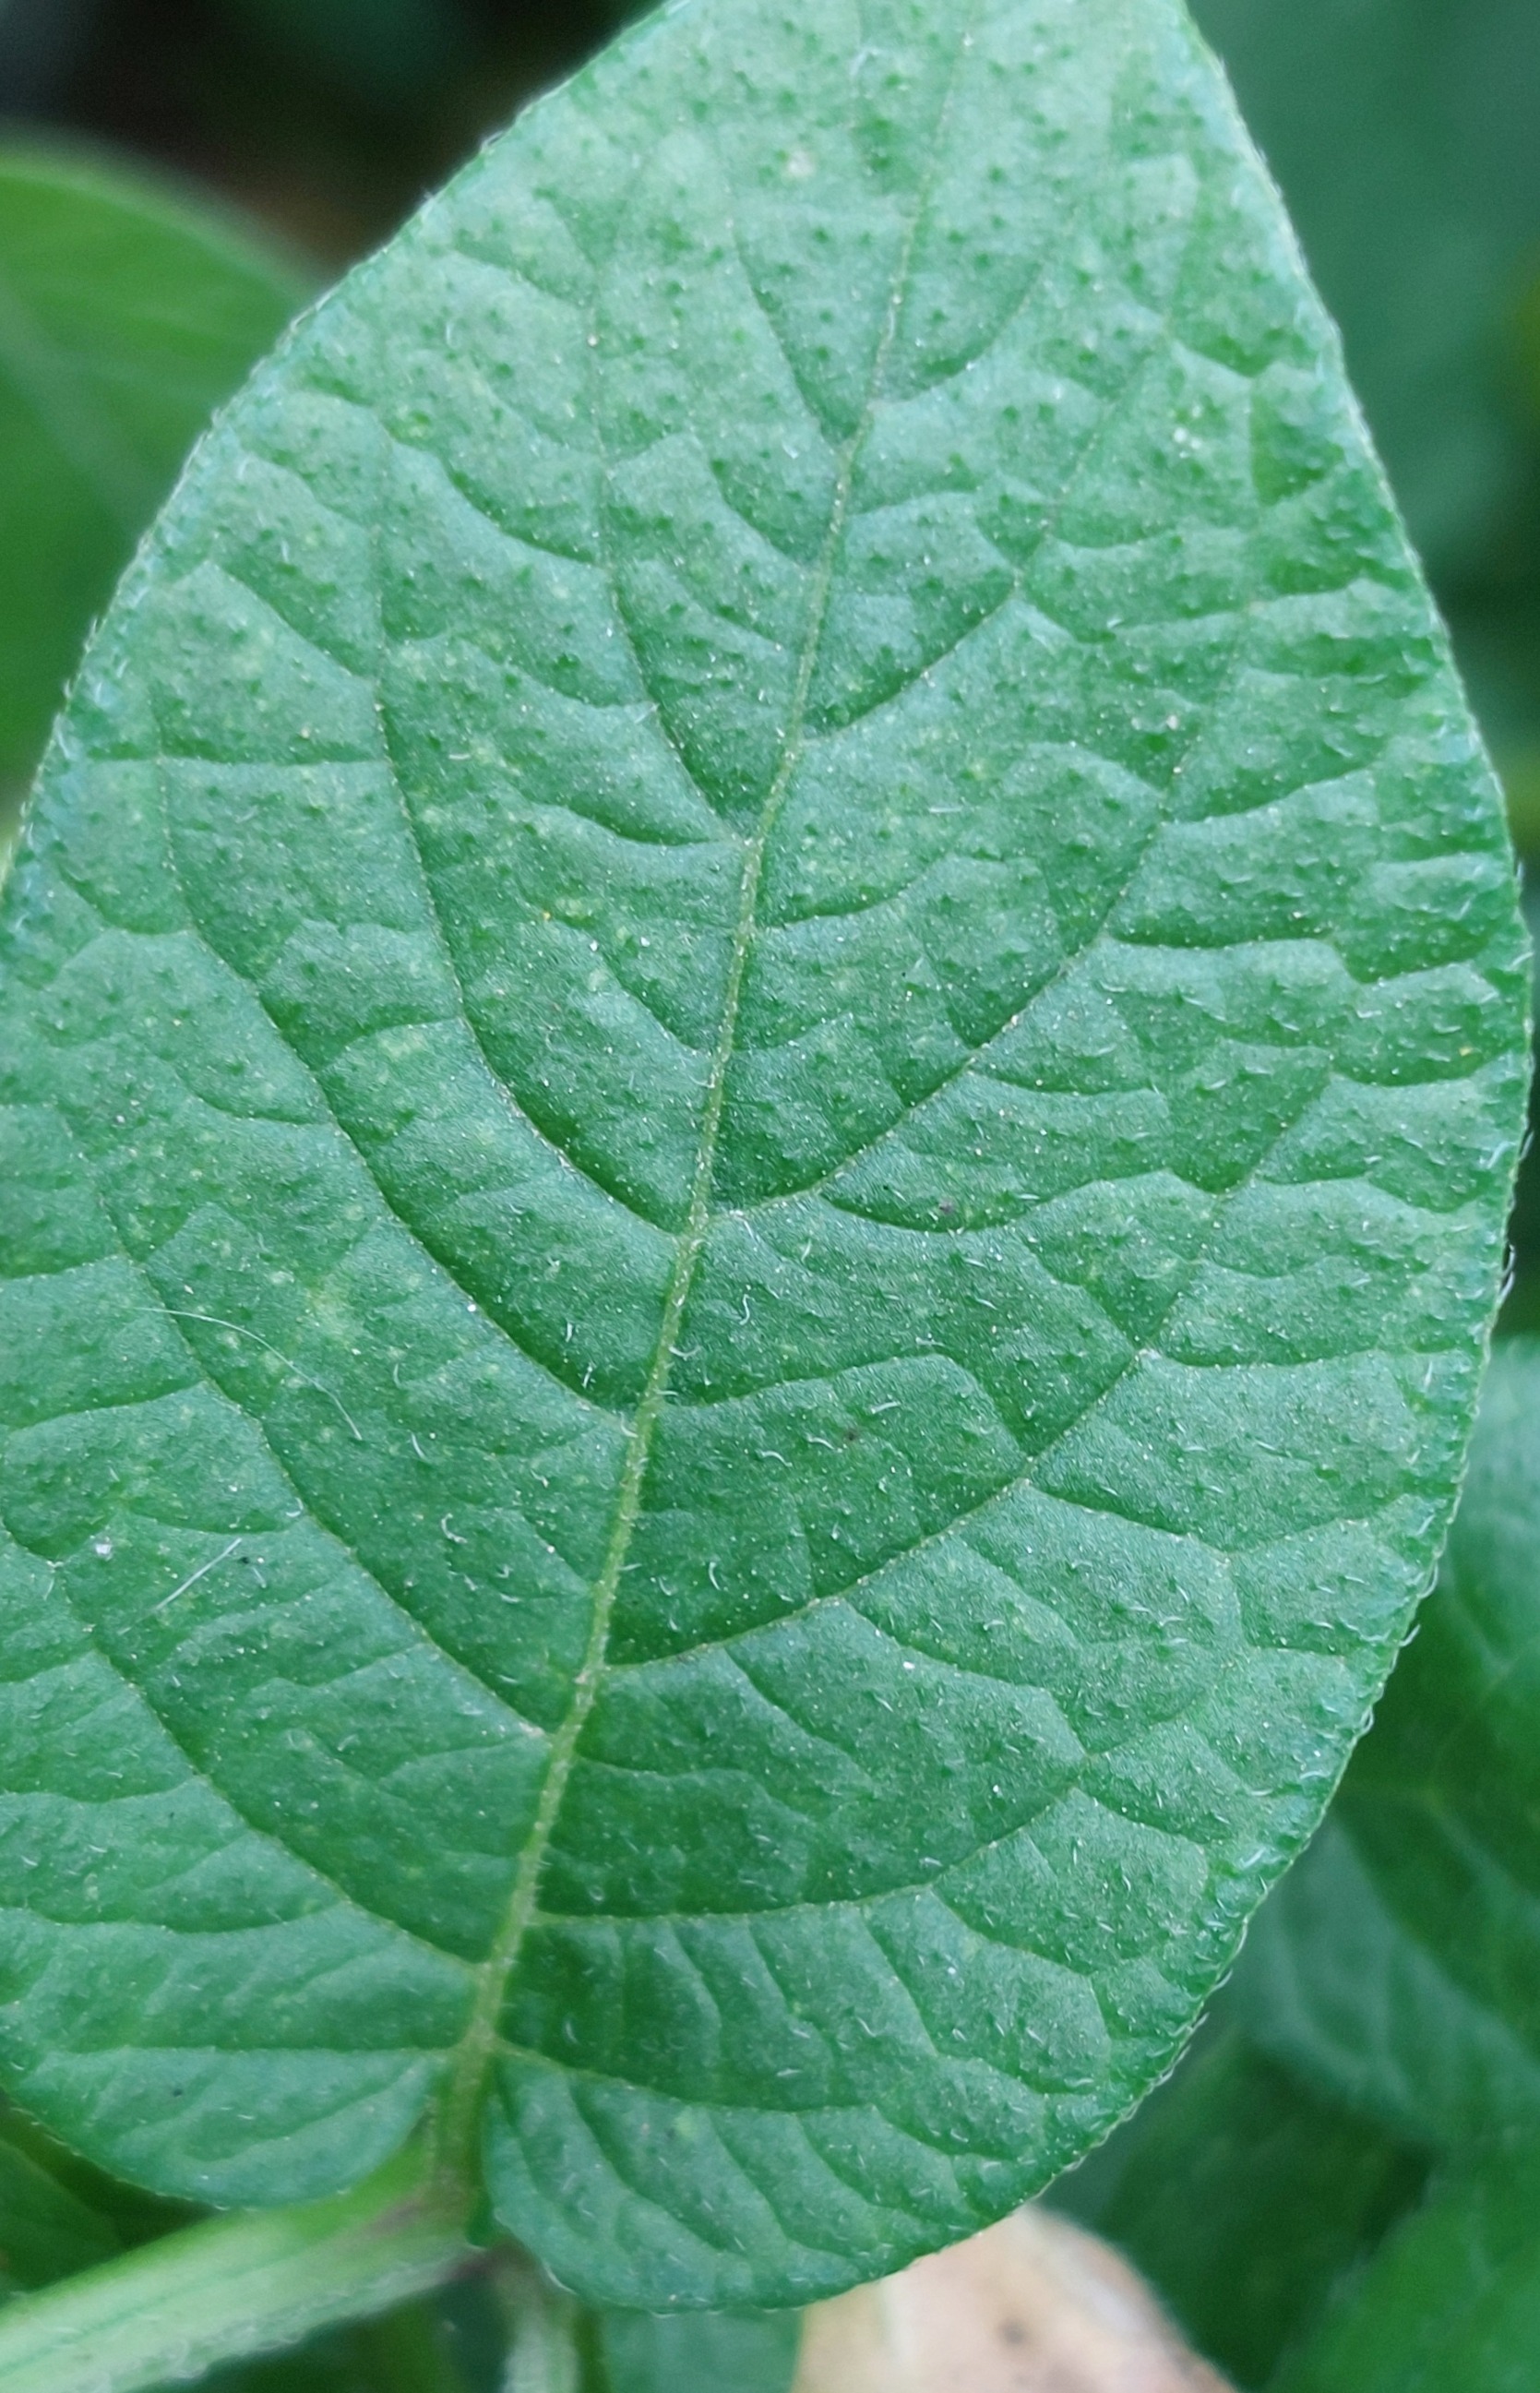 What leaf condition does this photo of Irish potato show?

healthy
